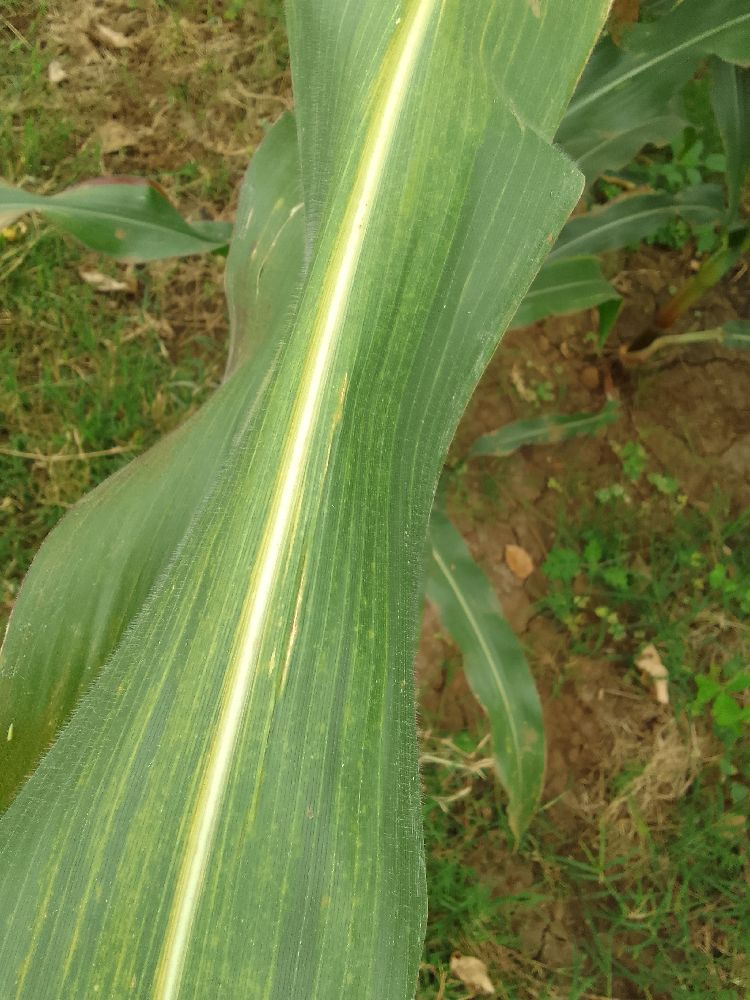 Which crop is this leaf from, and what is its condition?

maize, maize lethal necrosis
